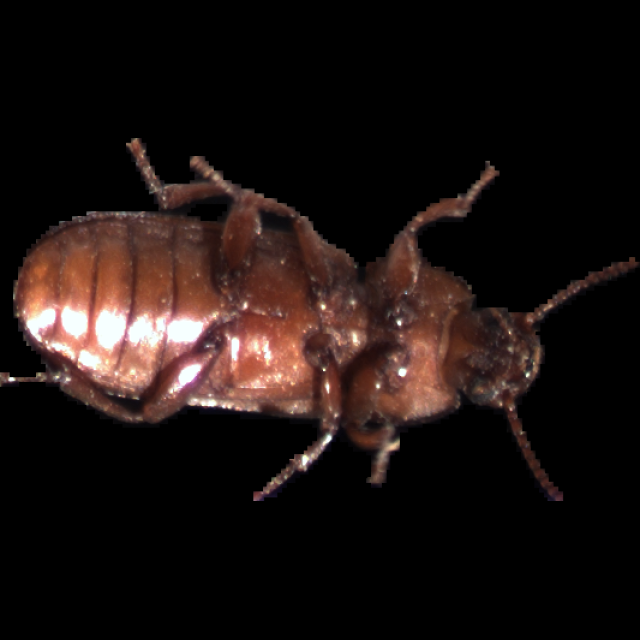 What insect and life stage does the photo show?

mealworm beetle
